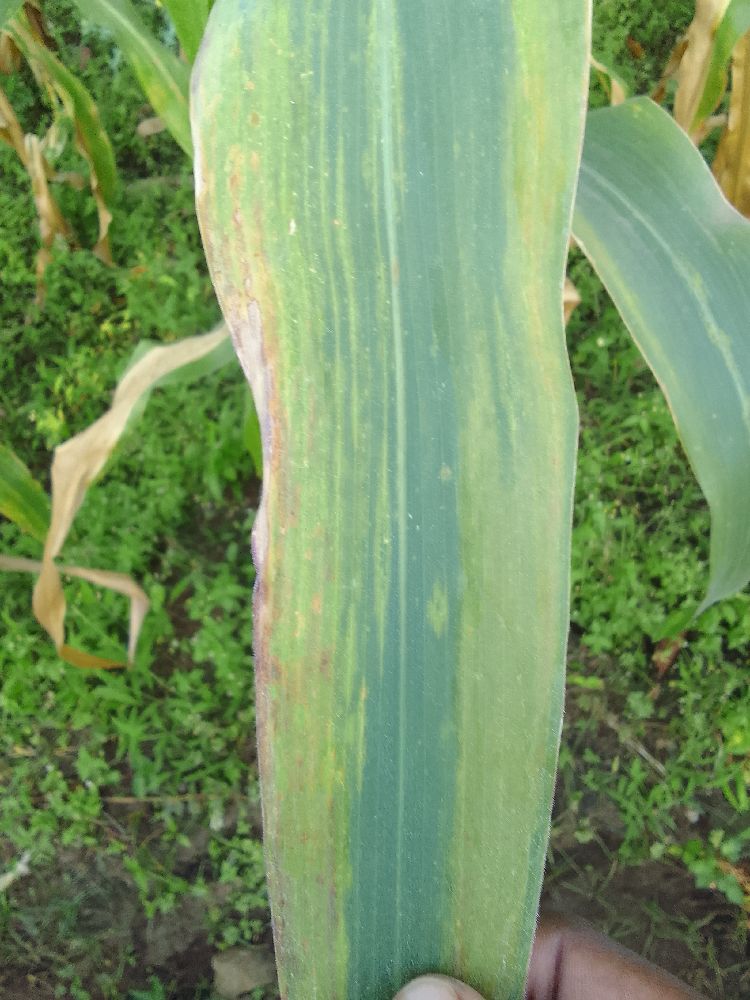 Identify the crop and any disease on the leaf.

maize, maize lethal necrosis
